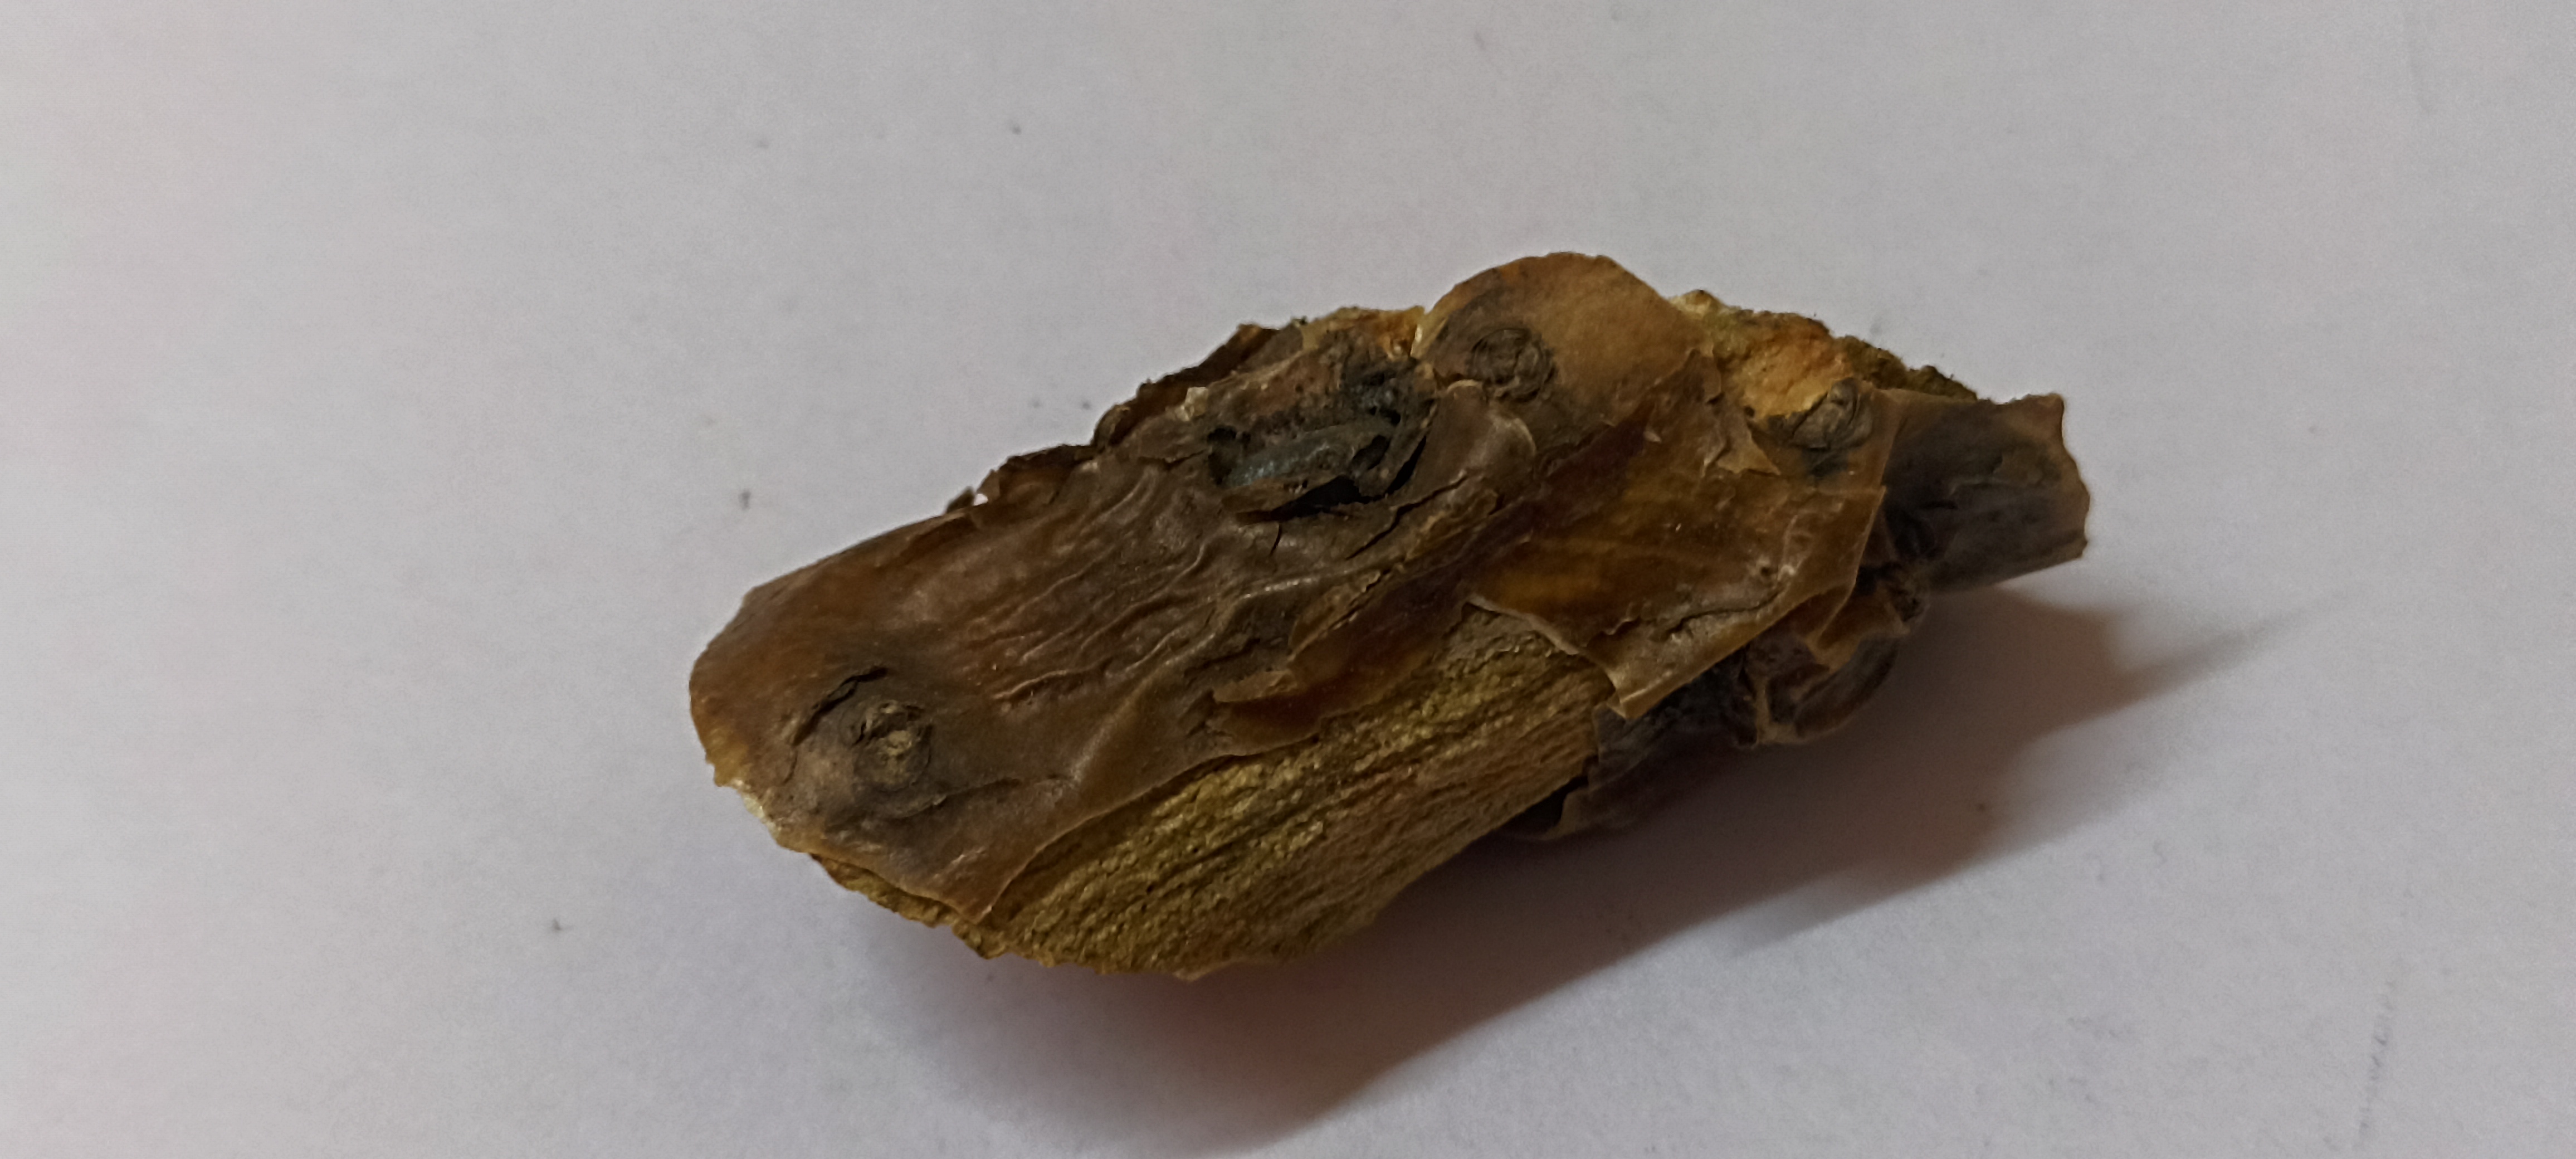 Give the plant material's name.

gulvel
